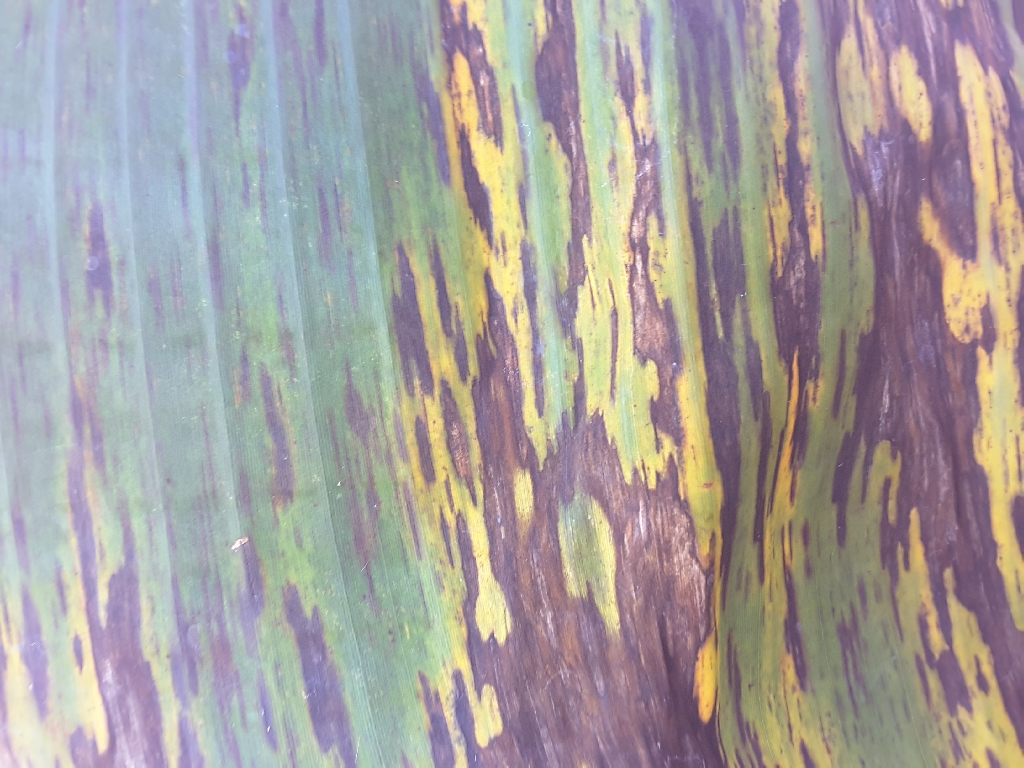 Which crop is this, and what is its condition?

banana, black sigatoka
